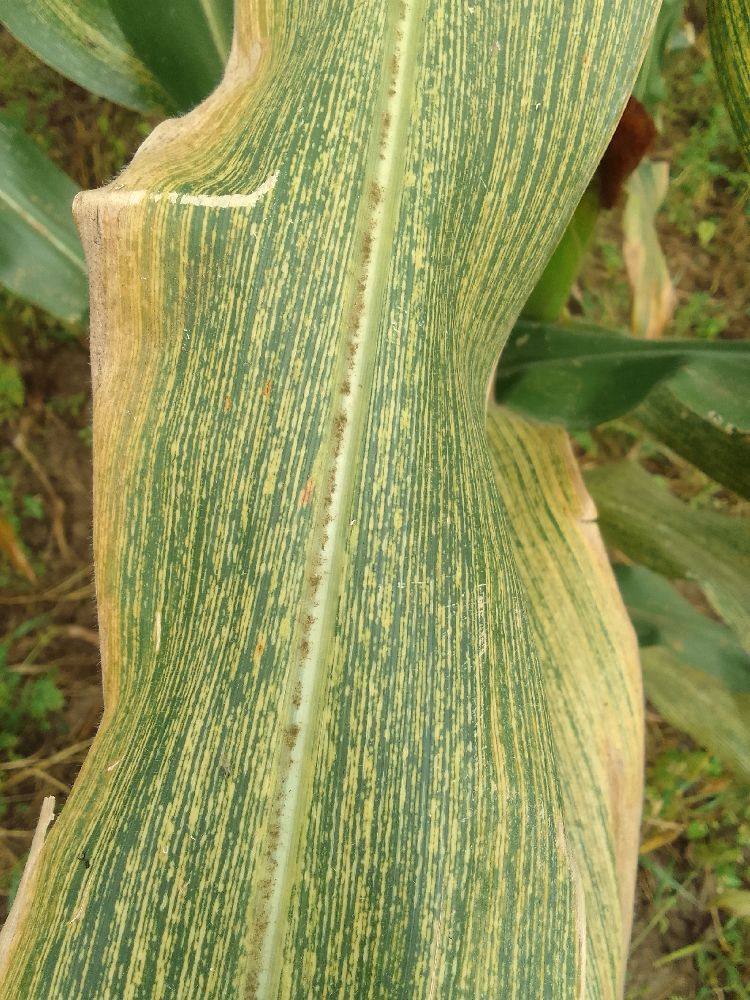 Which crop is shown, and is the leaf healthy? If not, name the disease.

maize, maize streak virus
